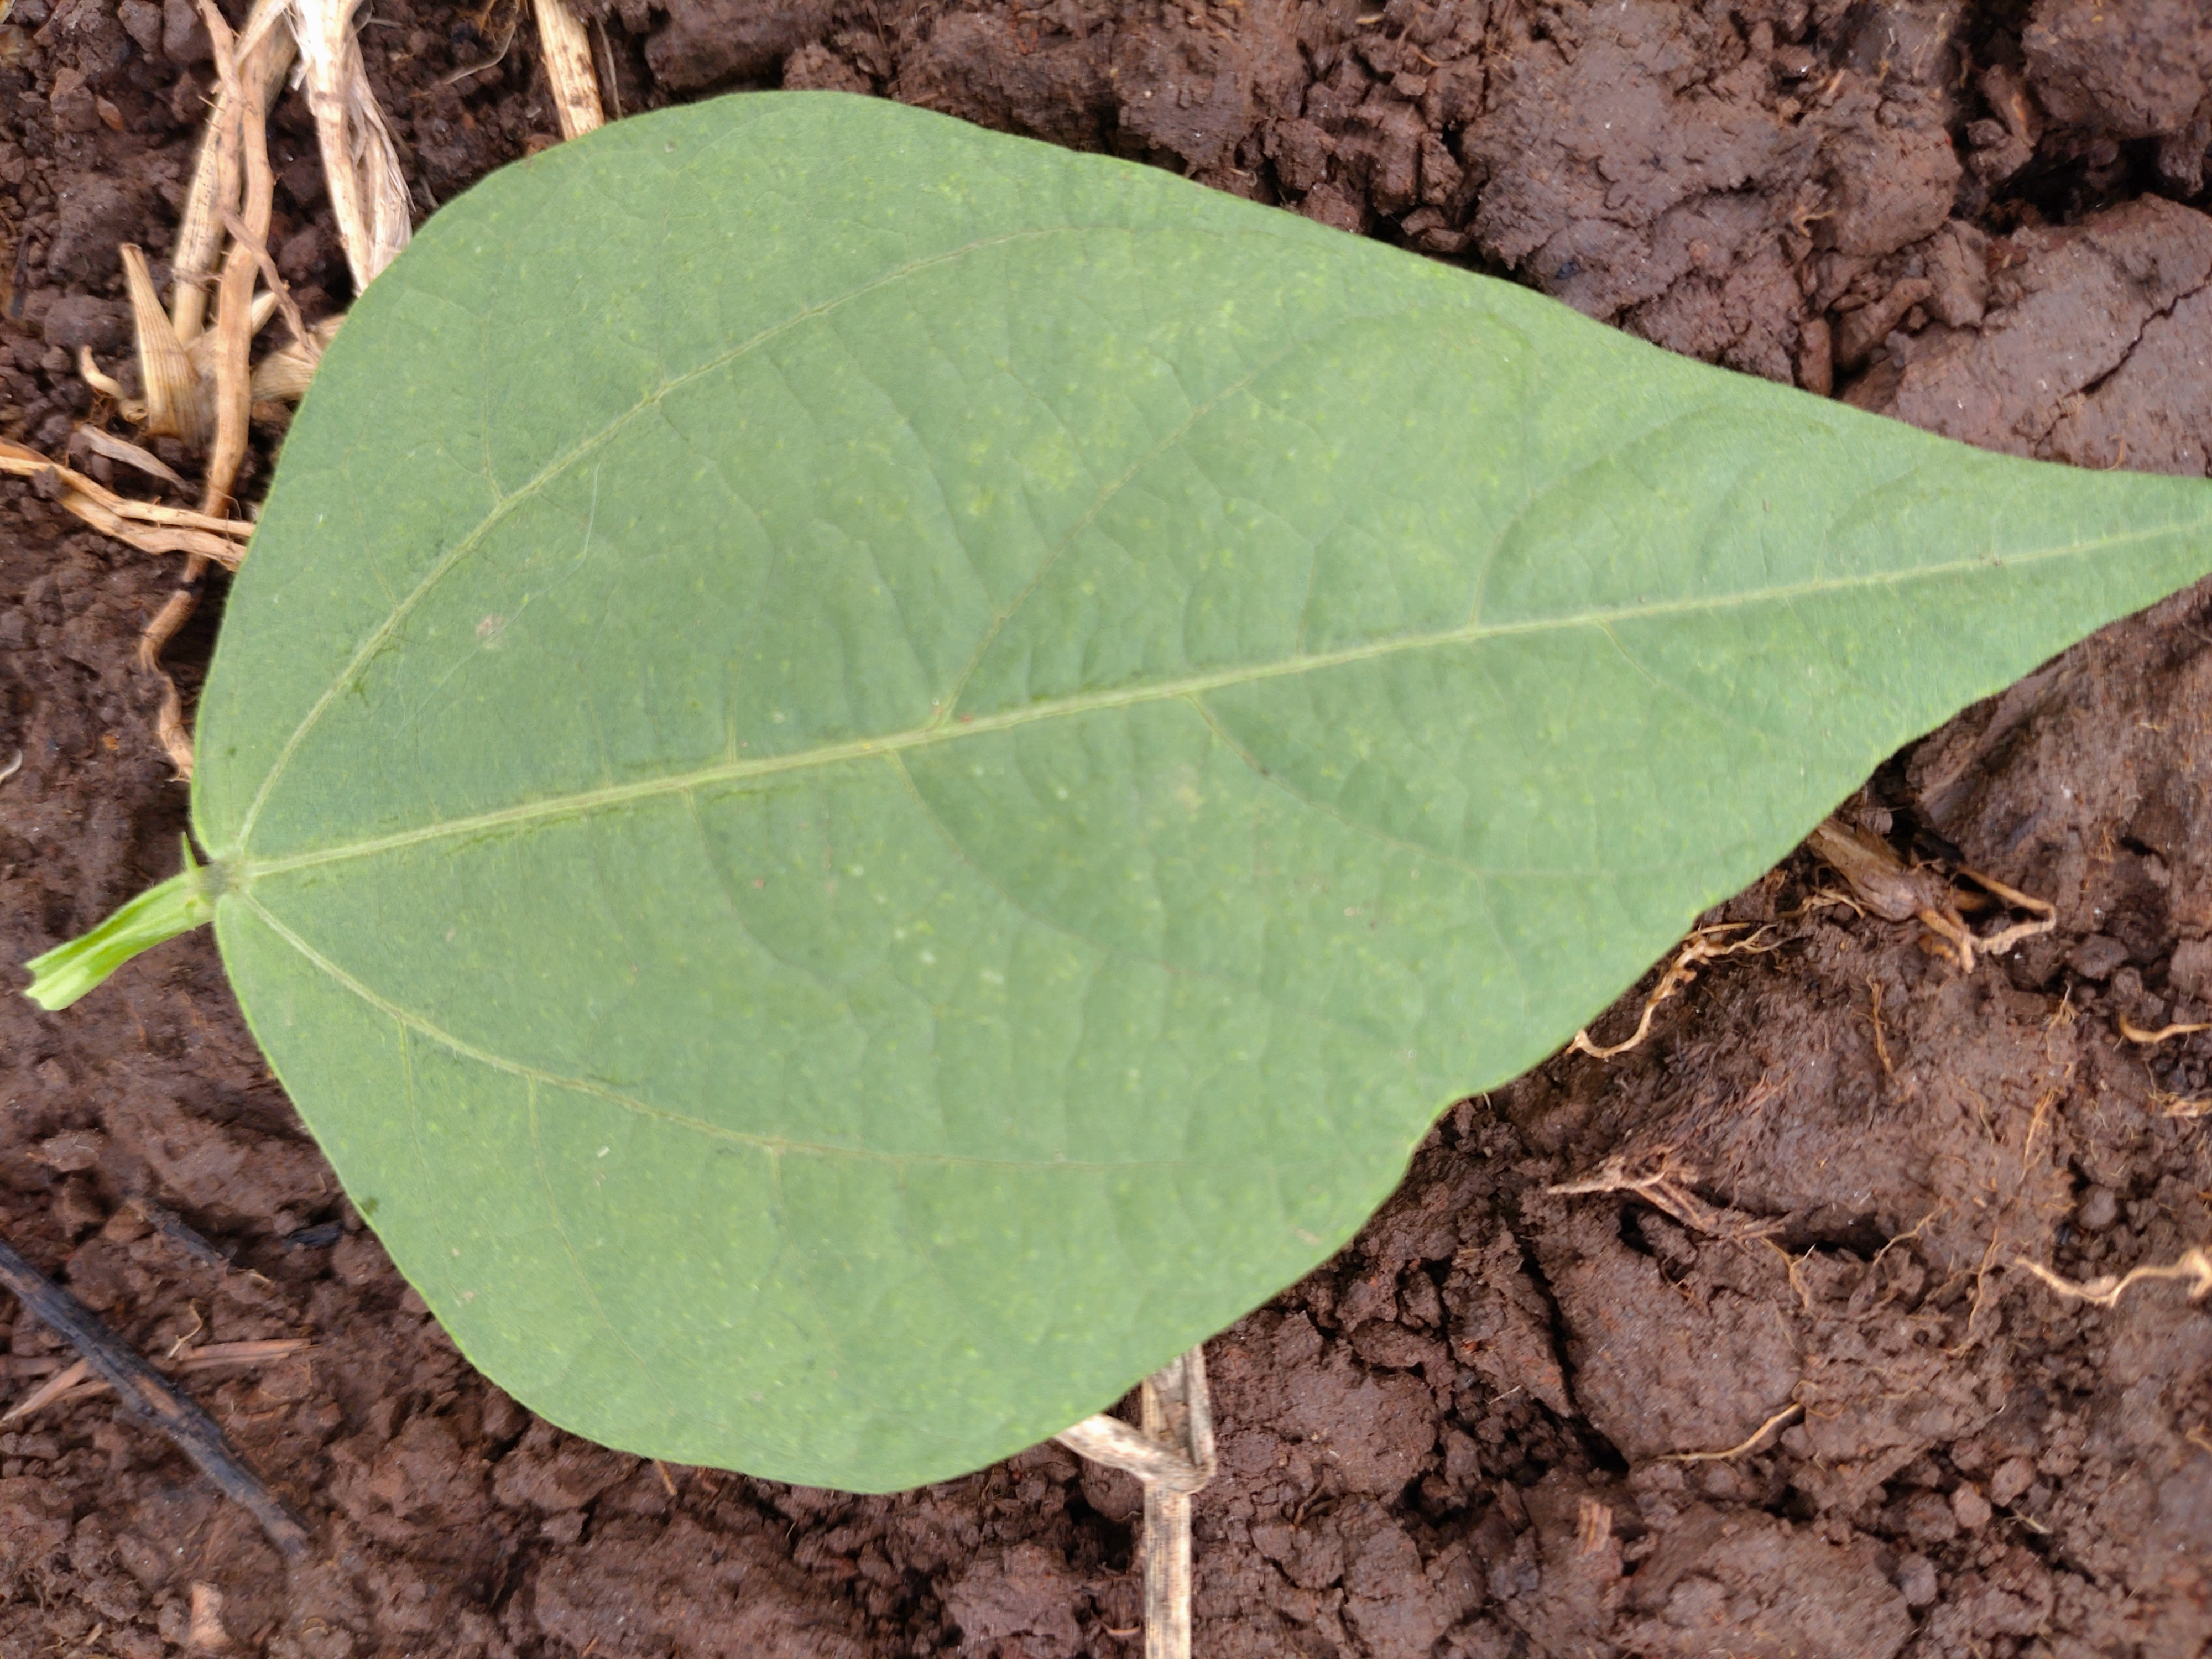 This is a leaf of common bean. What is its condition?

healthy
